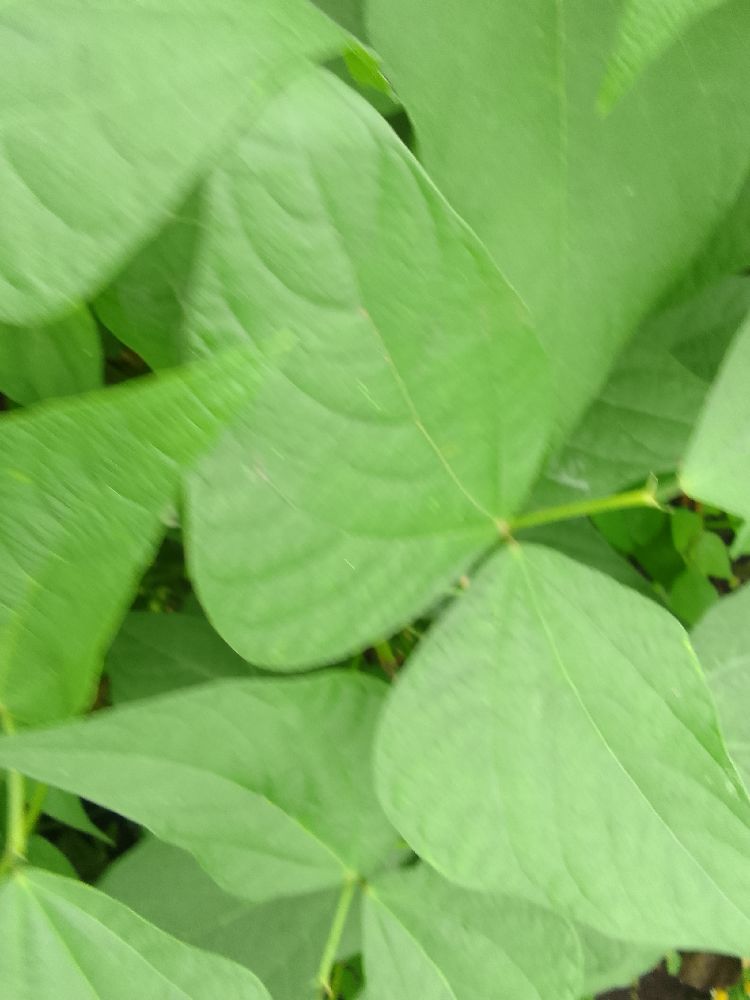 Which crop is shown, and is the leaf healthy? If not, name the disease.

common bean, healthy
